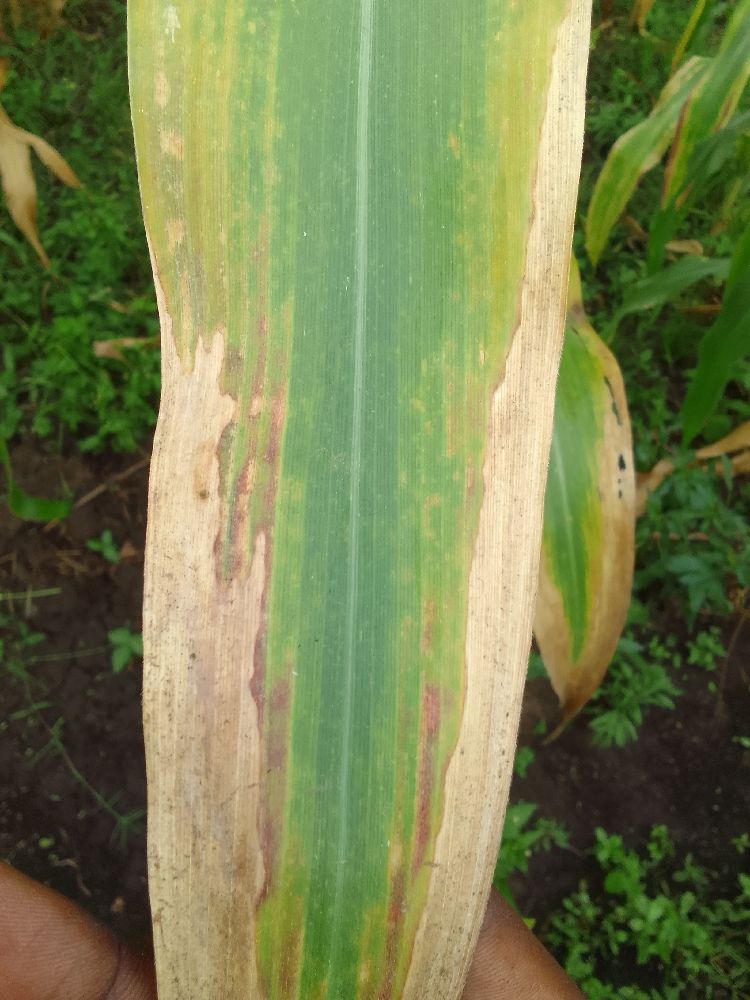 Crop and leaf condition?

maize, maize lethal necrosis
